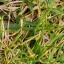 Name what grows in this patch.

grass
